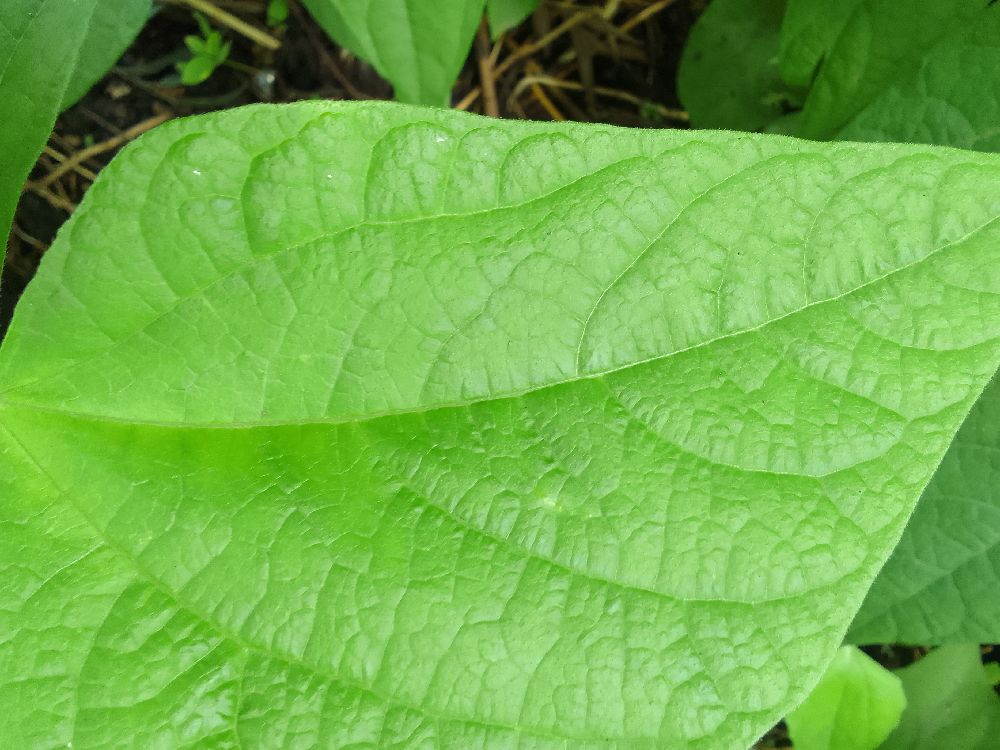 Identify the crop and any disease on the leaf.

common bean, healthy
